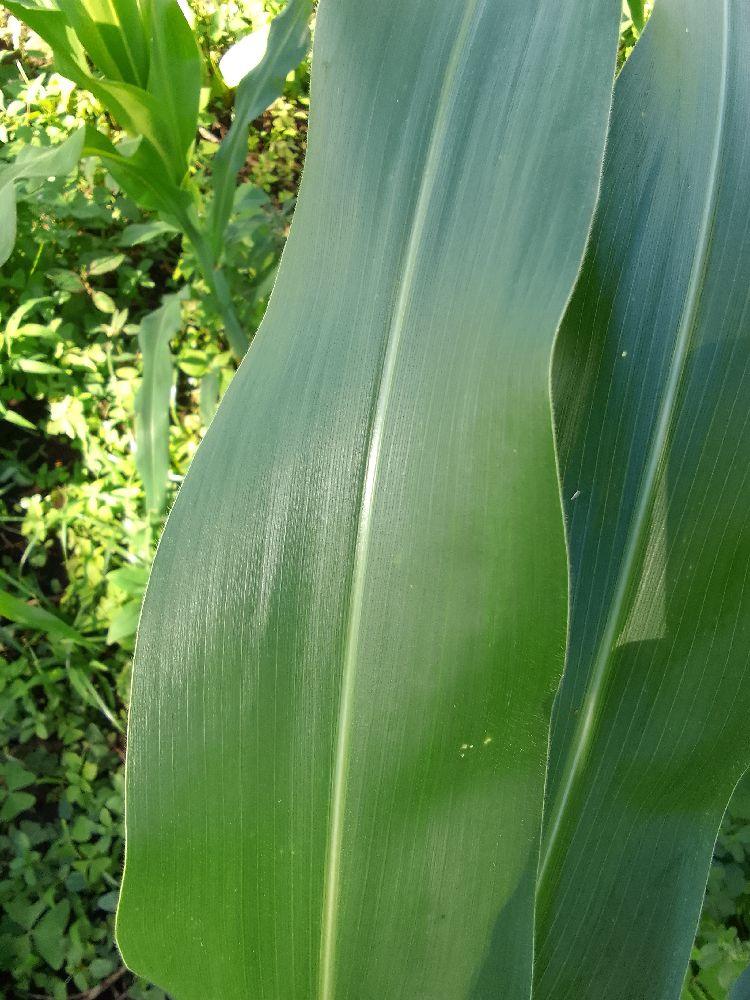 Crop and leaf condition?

maize, healthy
